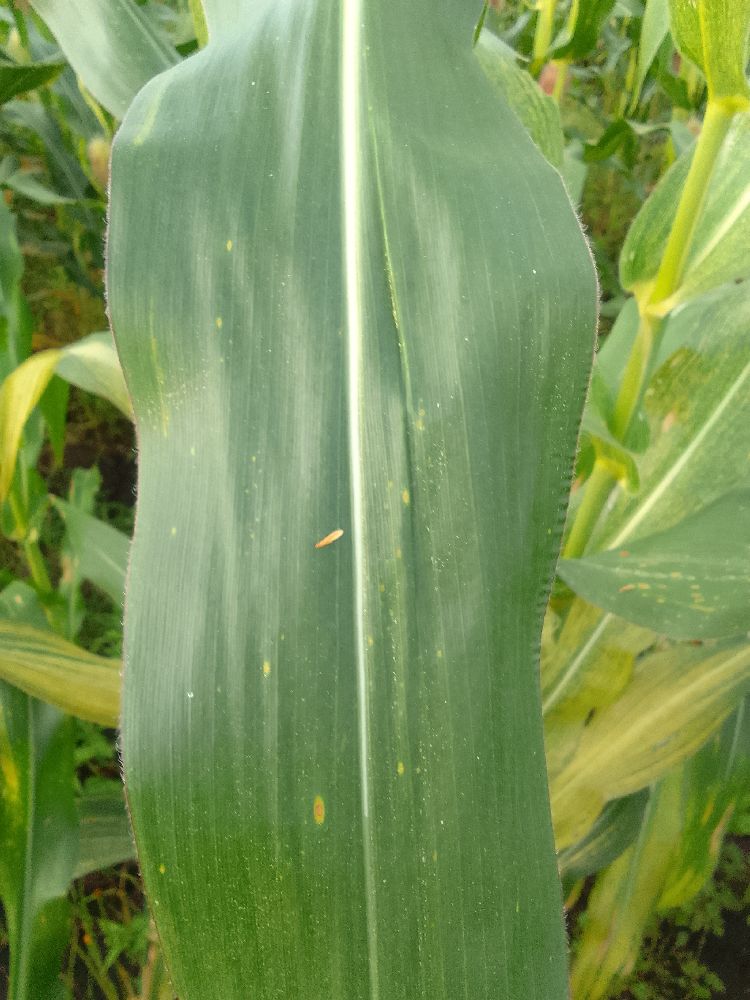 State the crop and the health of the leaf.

maize, healthy
